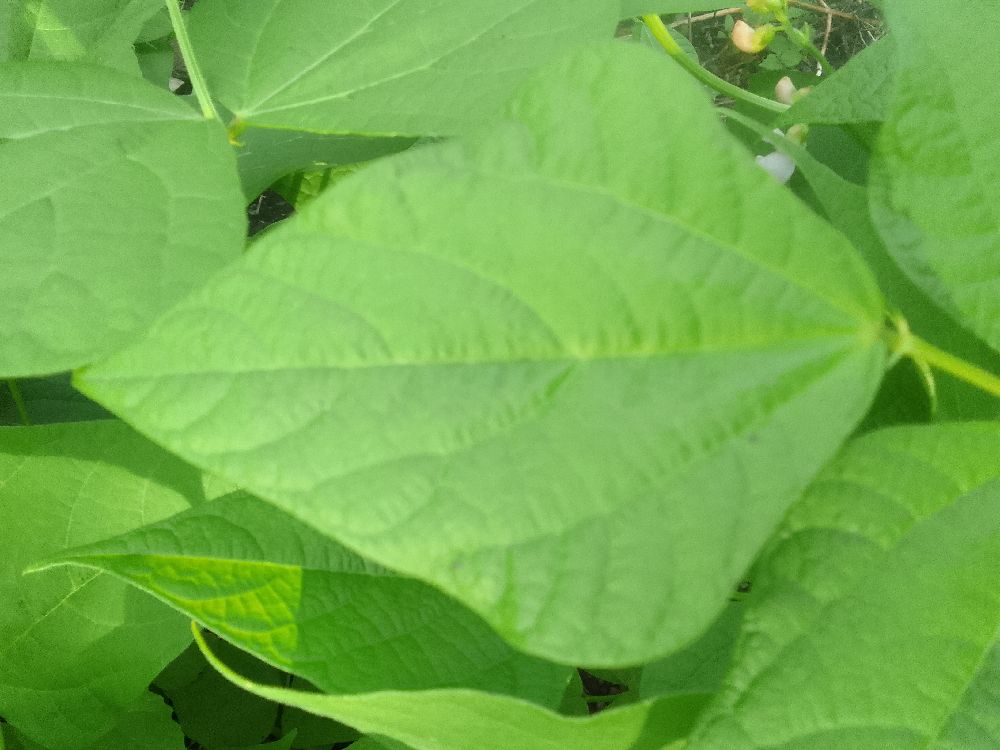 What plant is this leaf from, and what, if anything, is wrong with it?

common bean, healthy
